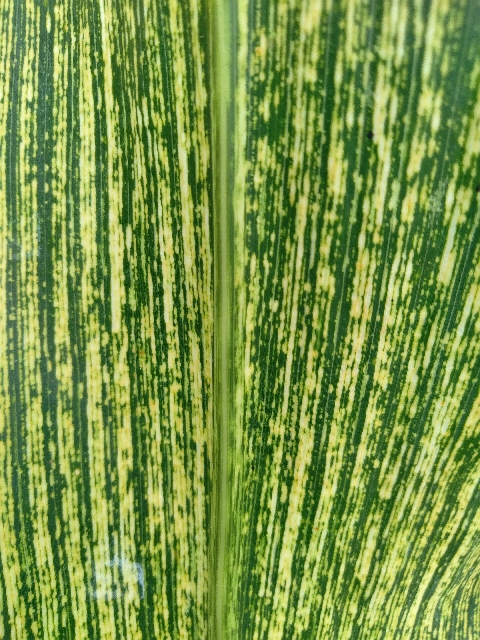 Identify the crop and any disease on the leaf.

maize, maize streak virus
